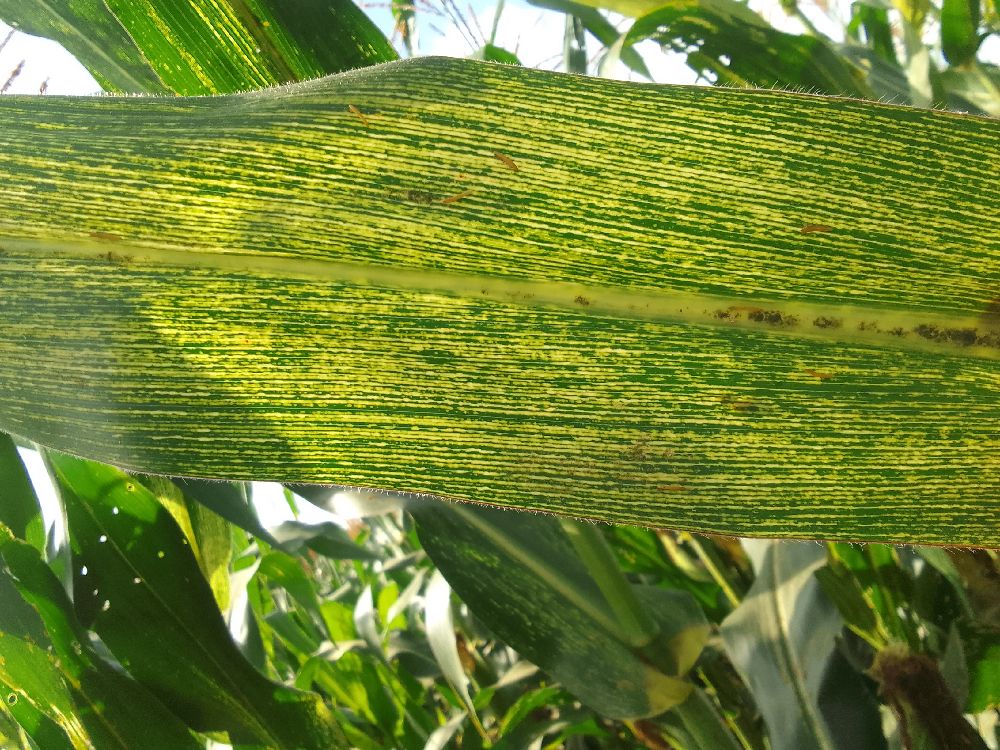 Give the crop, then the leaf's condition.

maize, maize streak virus
